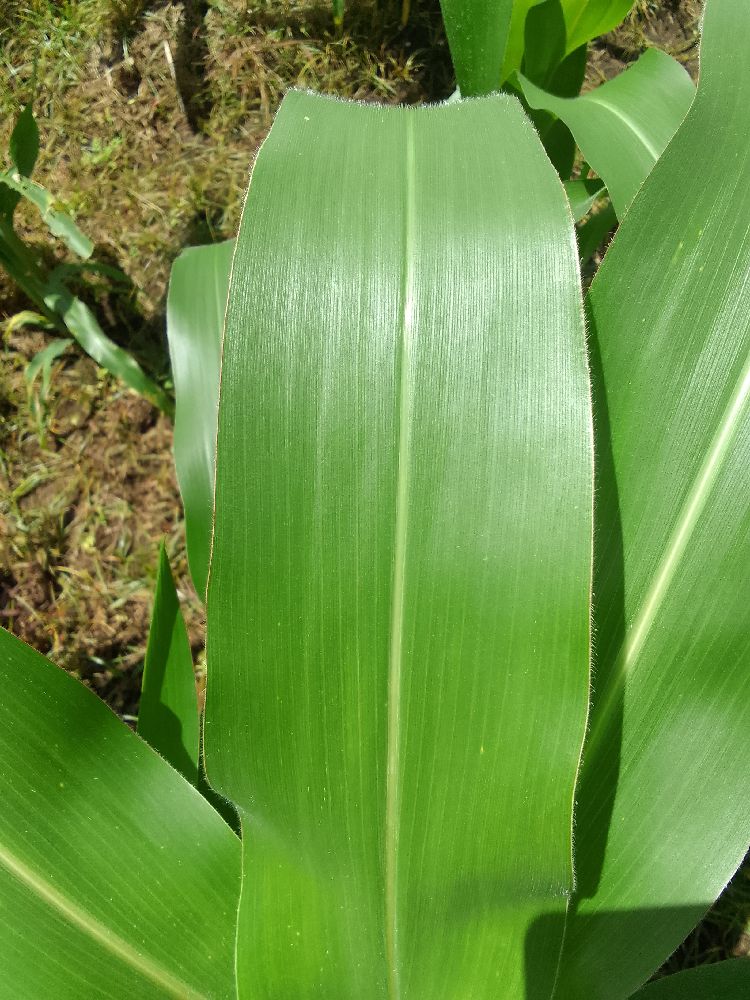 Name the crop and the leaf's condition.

maize, healthy
